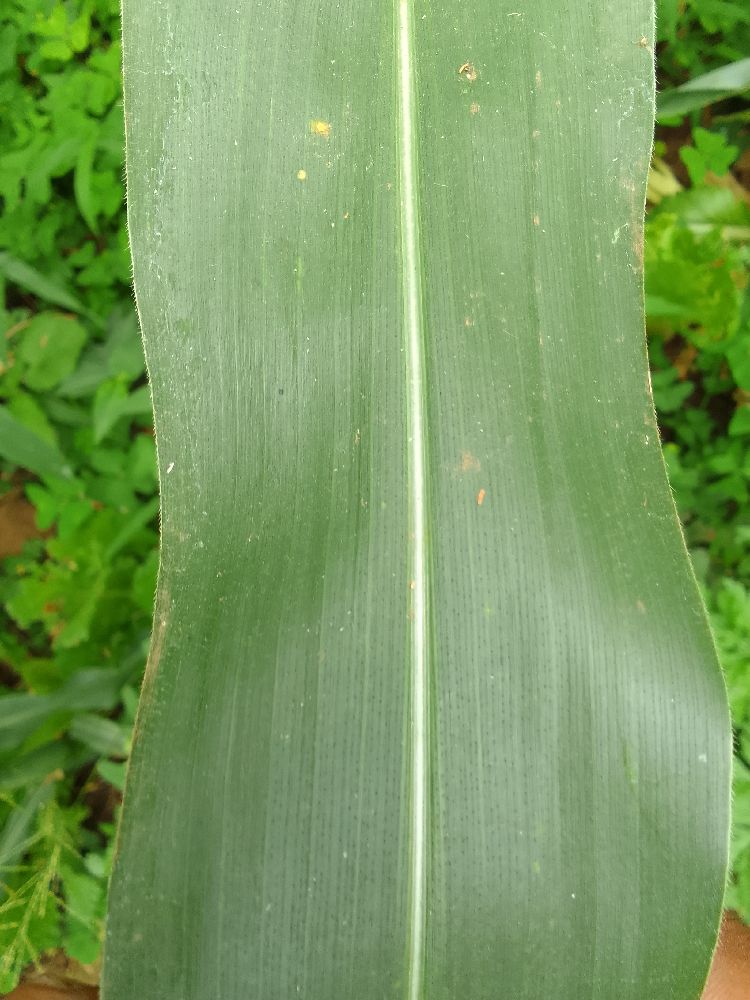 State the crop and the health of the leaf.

maize, healthy
